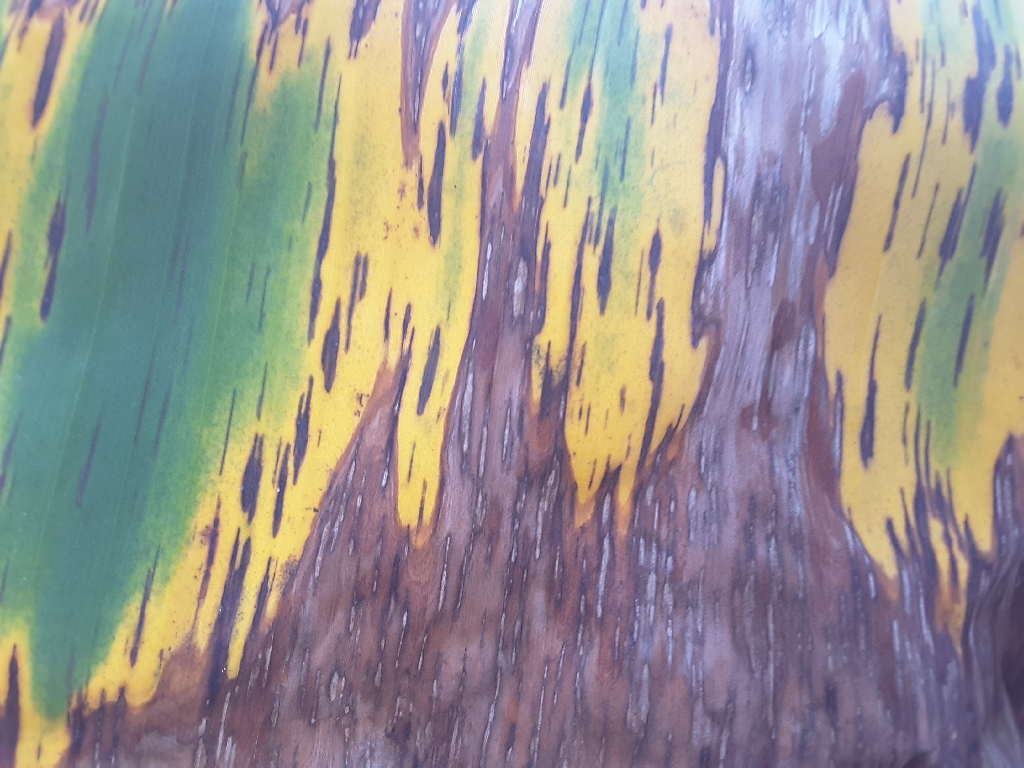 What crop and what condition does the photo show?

banana, black sigatoka
